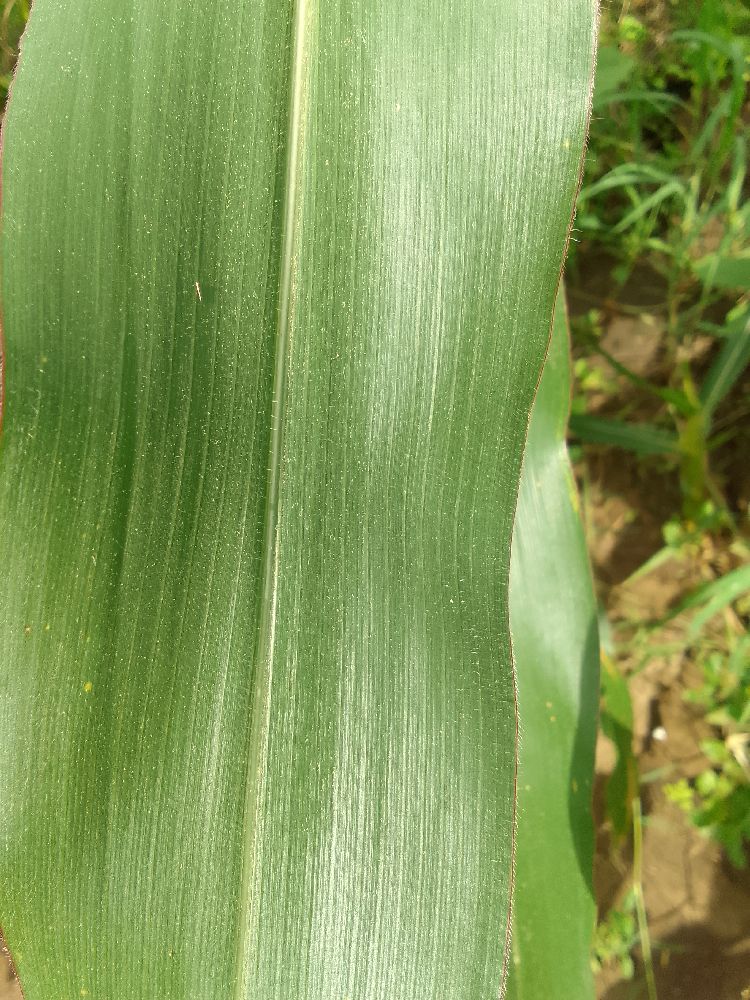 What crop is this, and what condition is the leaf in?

maize, healthy
